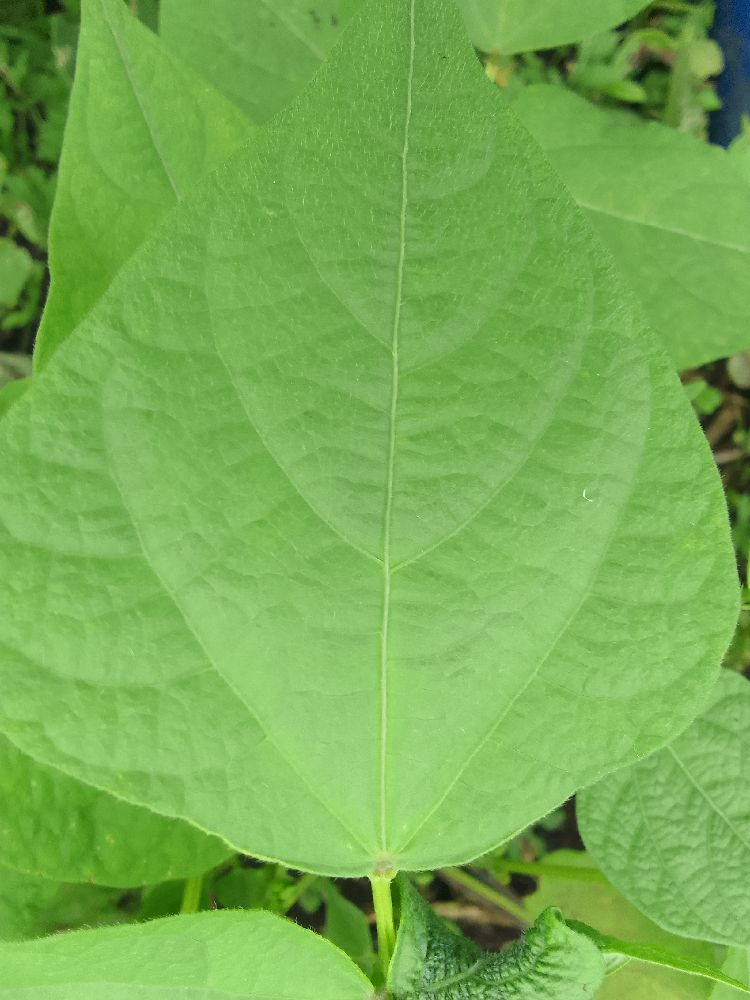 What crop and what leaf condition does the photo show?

common bean, healthy
